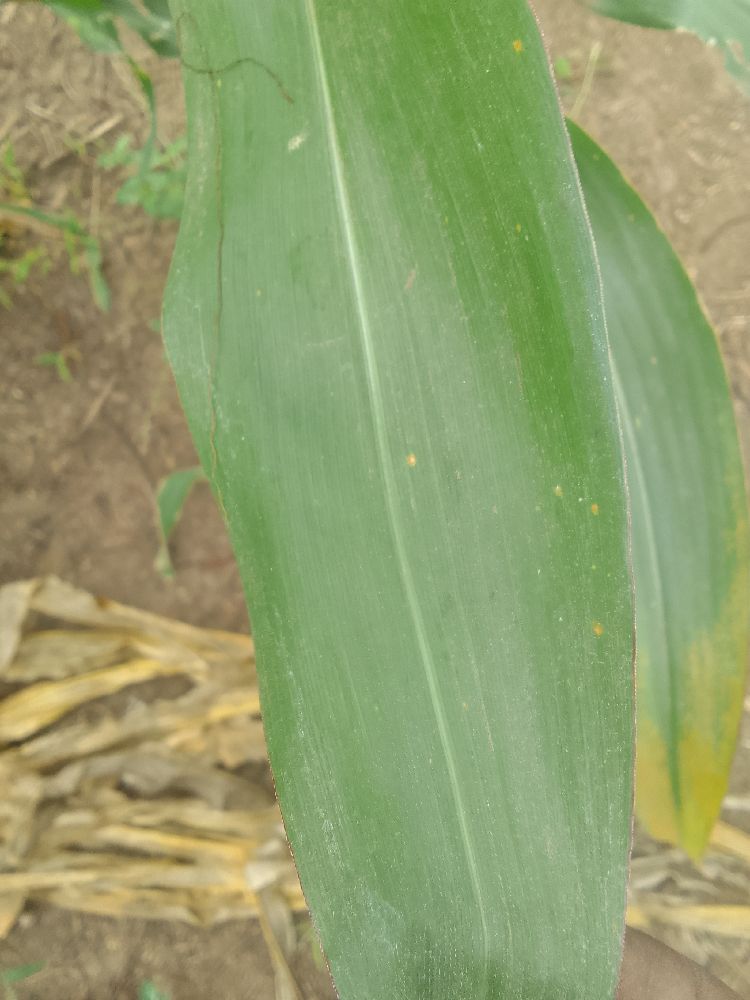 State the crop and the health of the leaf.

maize, healthy
